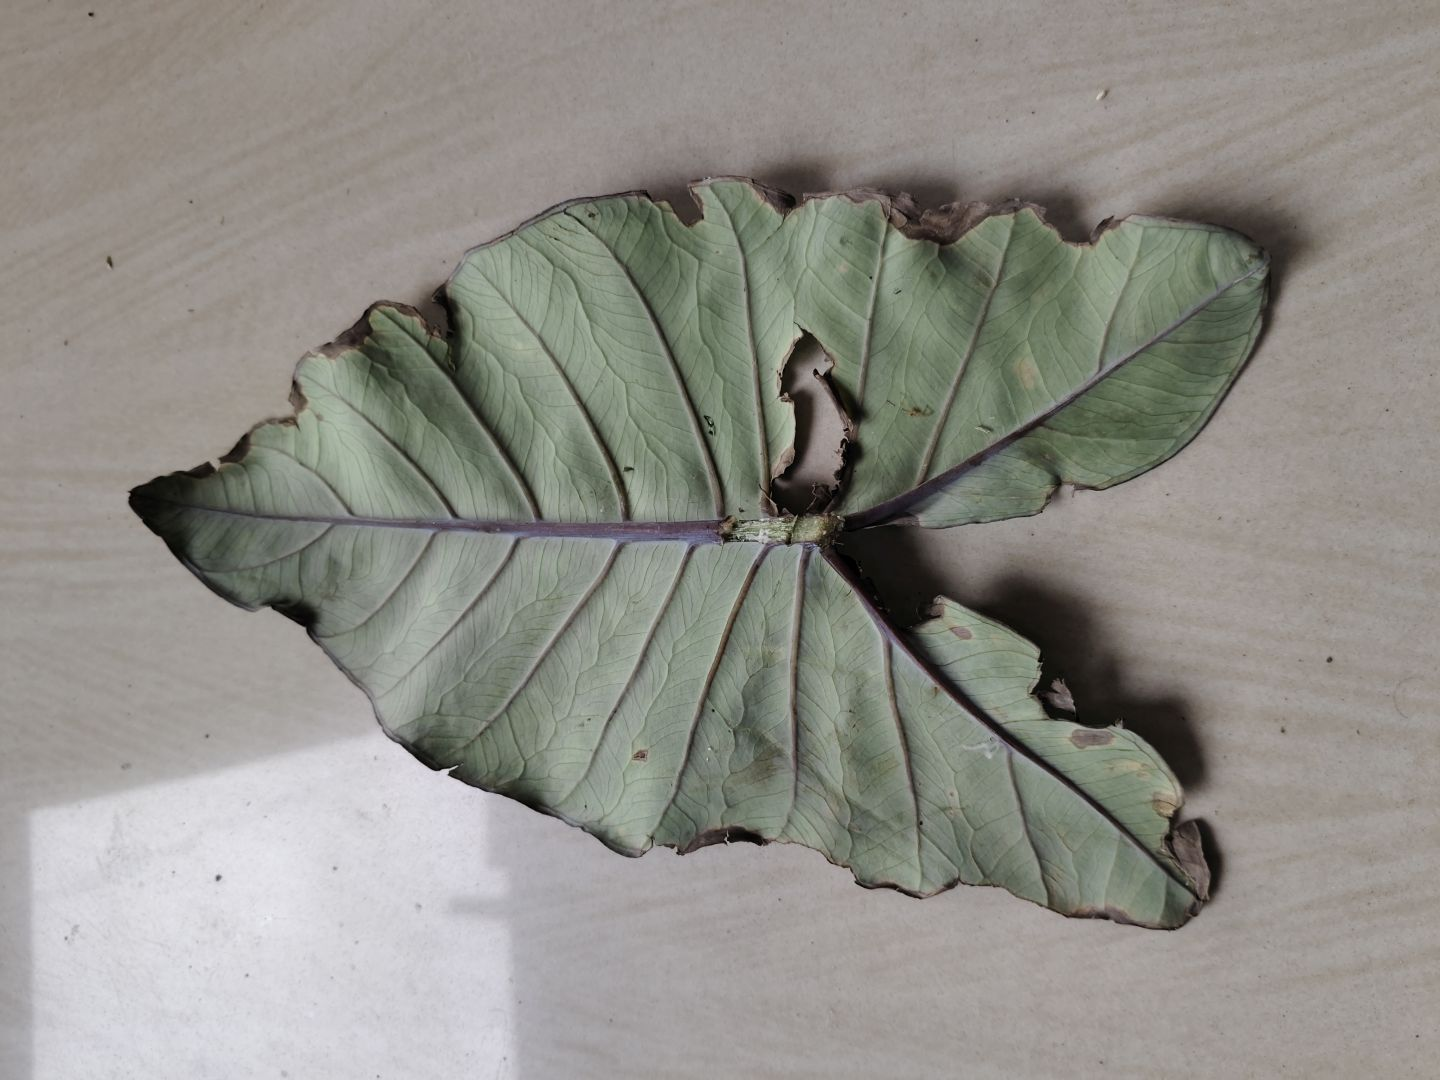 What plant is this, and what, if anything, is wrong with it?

taro, leaf blight
